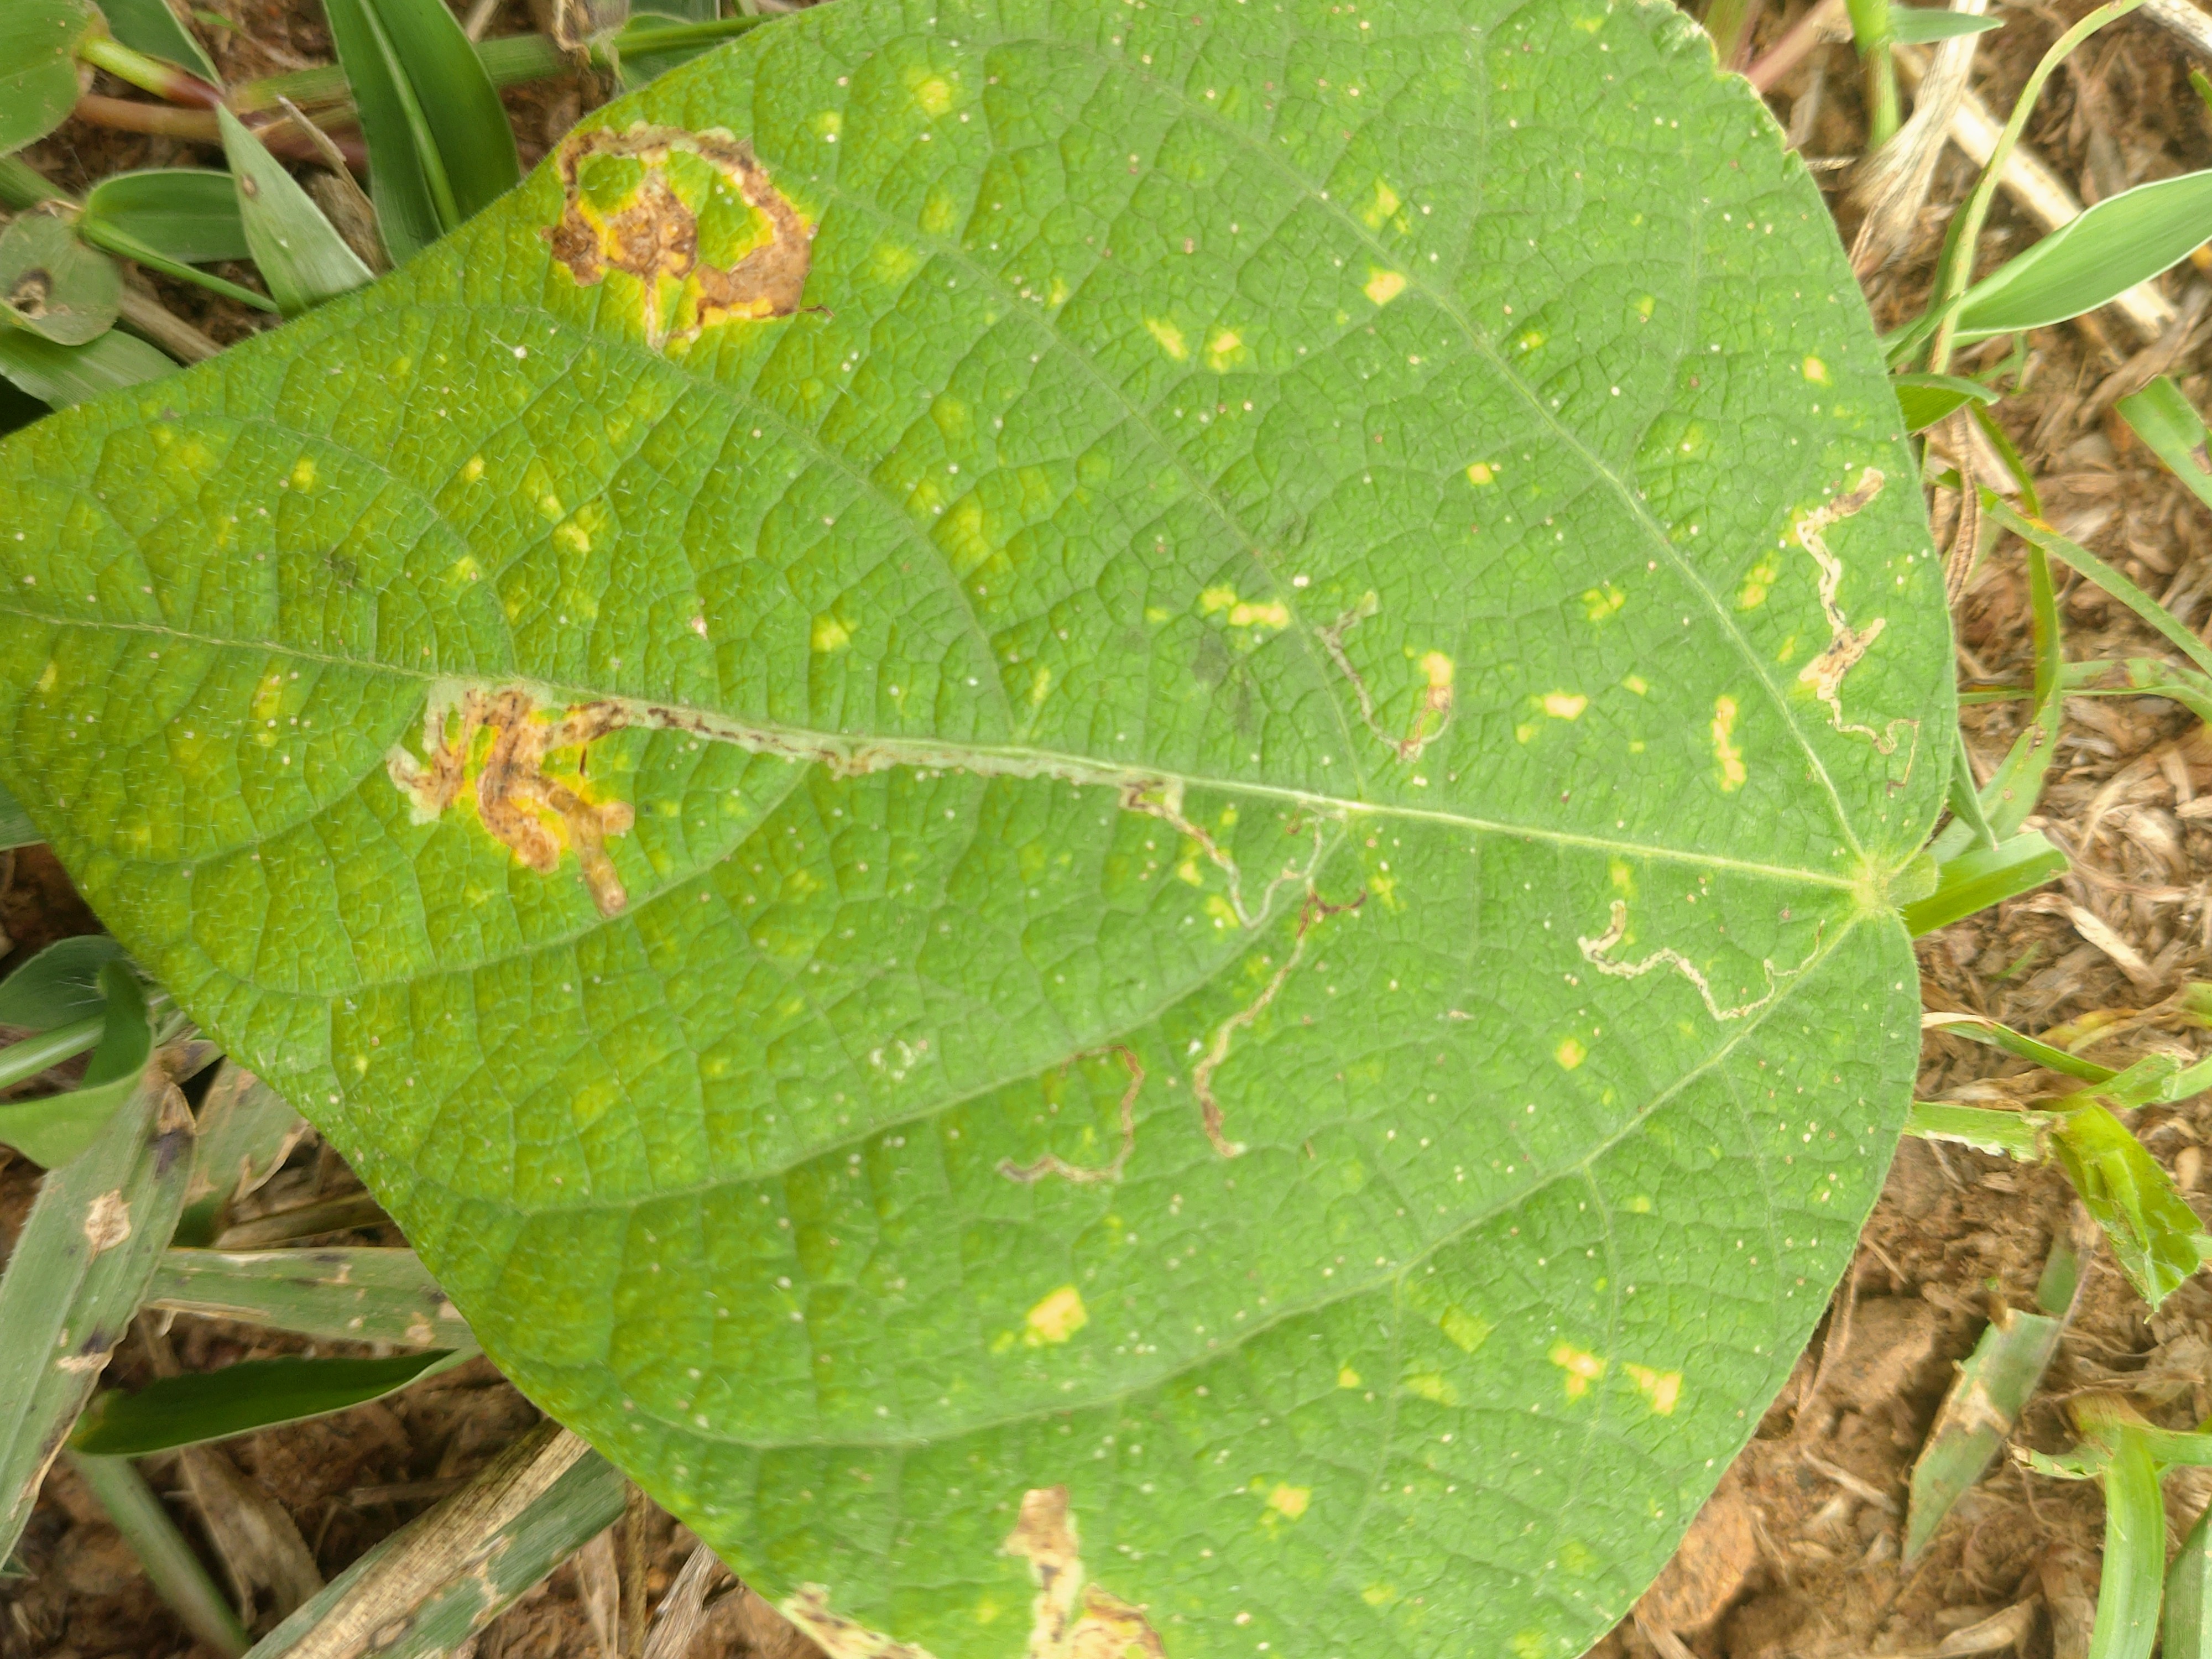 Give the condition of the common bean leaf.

rust
